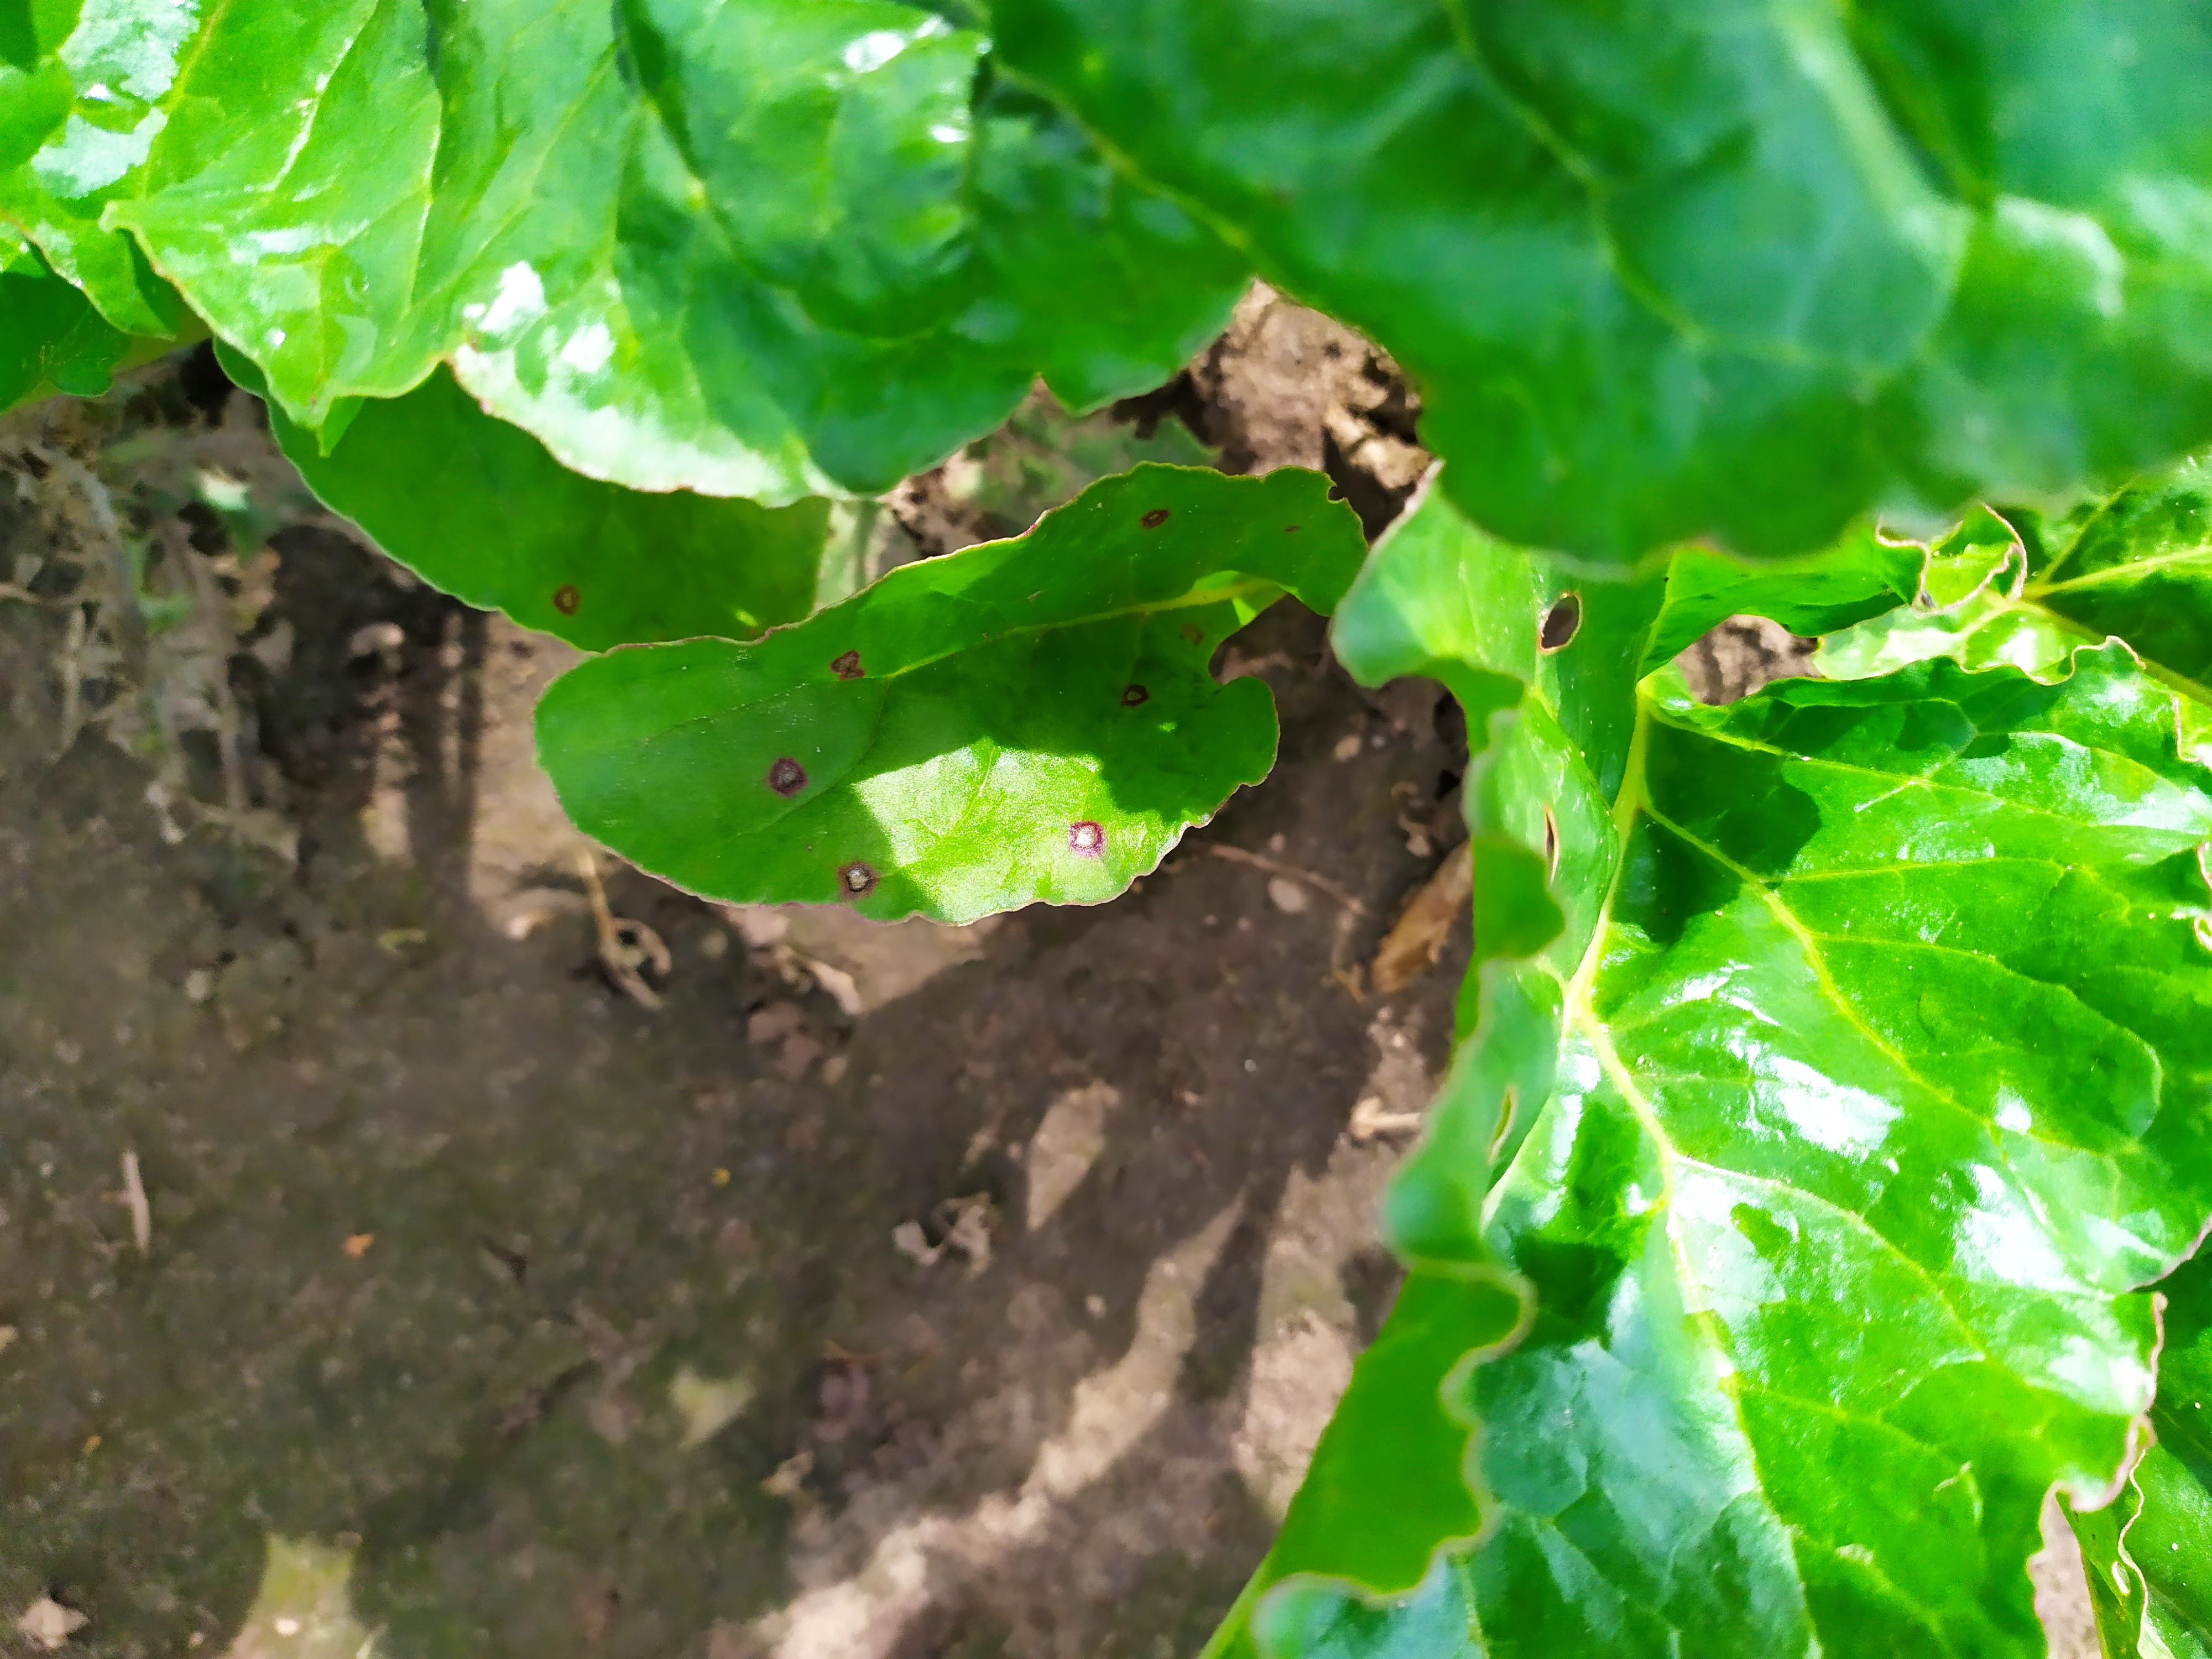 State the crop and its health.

beet, cercospora
